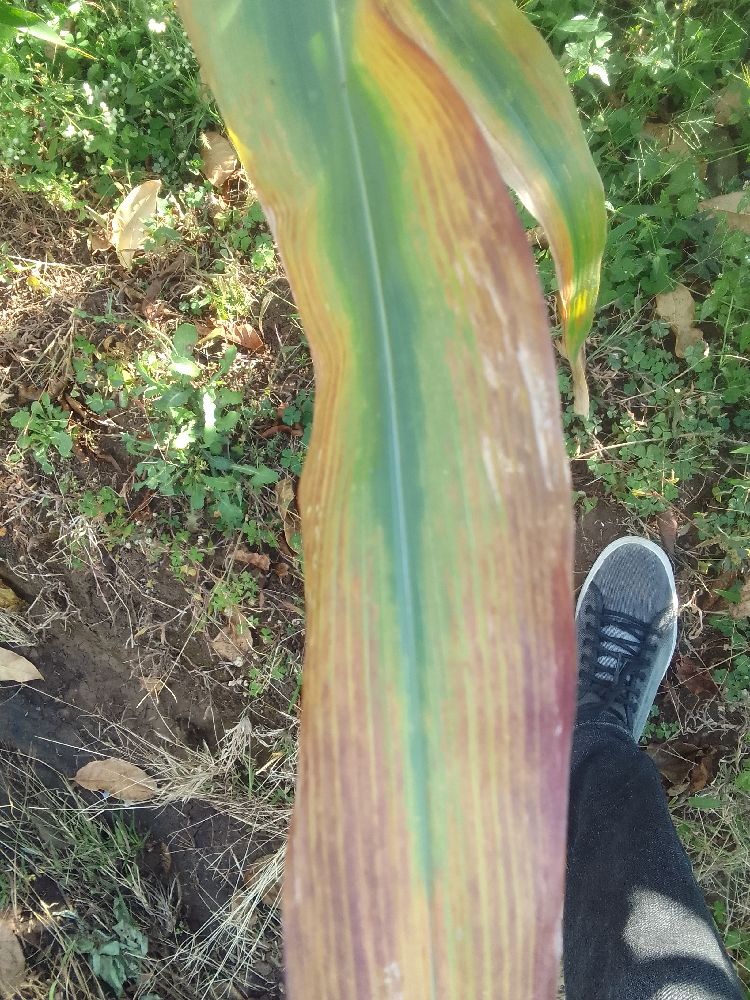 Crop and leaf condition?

maize, maize lethal necrosis
